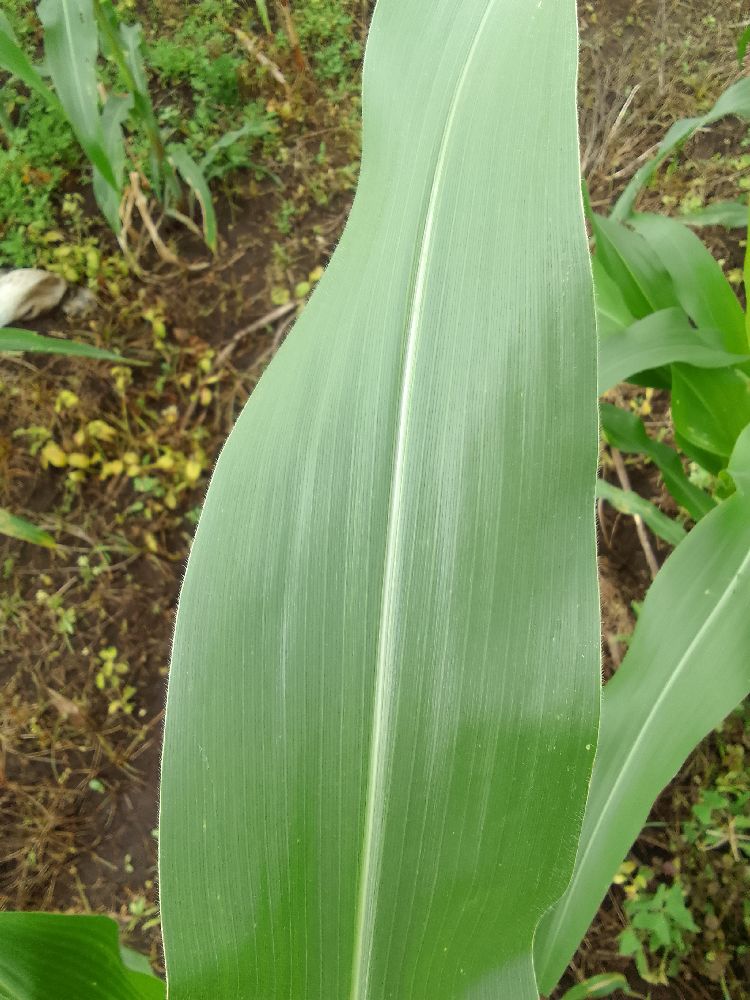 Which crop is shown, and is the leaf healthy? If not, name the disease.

maize, healthy
